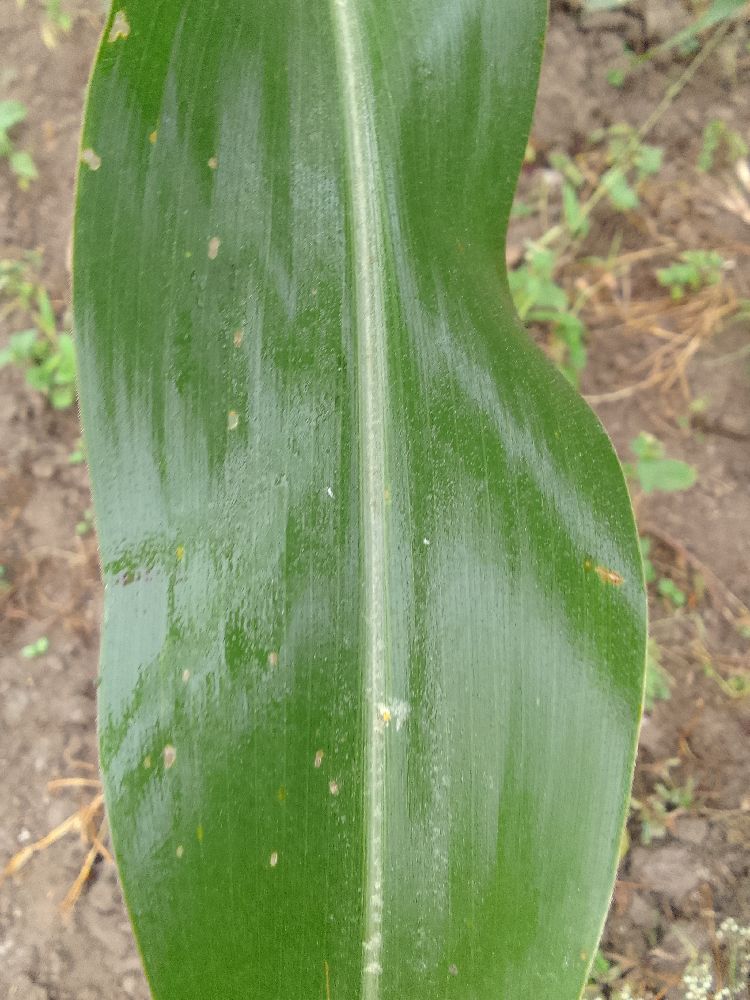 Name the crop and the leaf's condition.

maize, healthy
